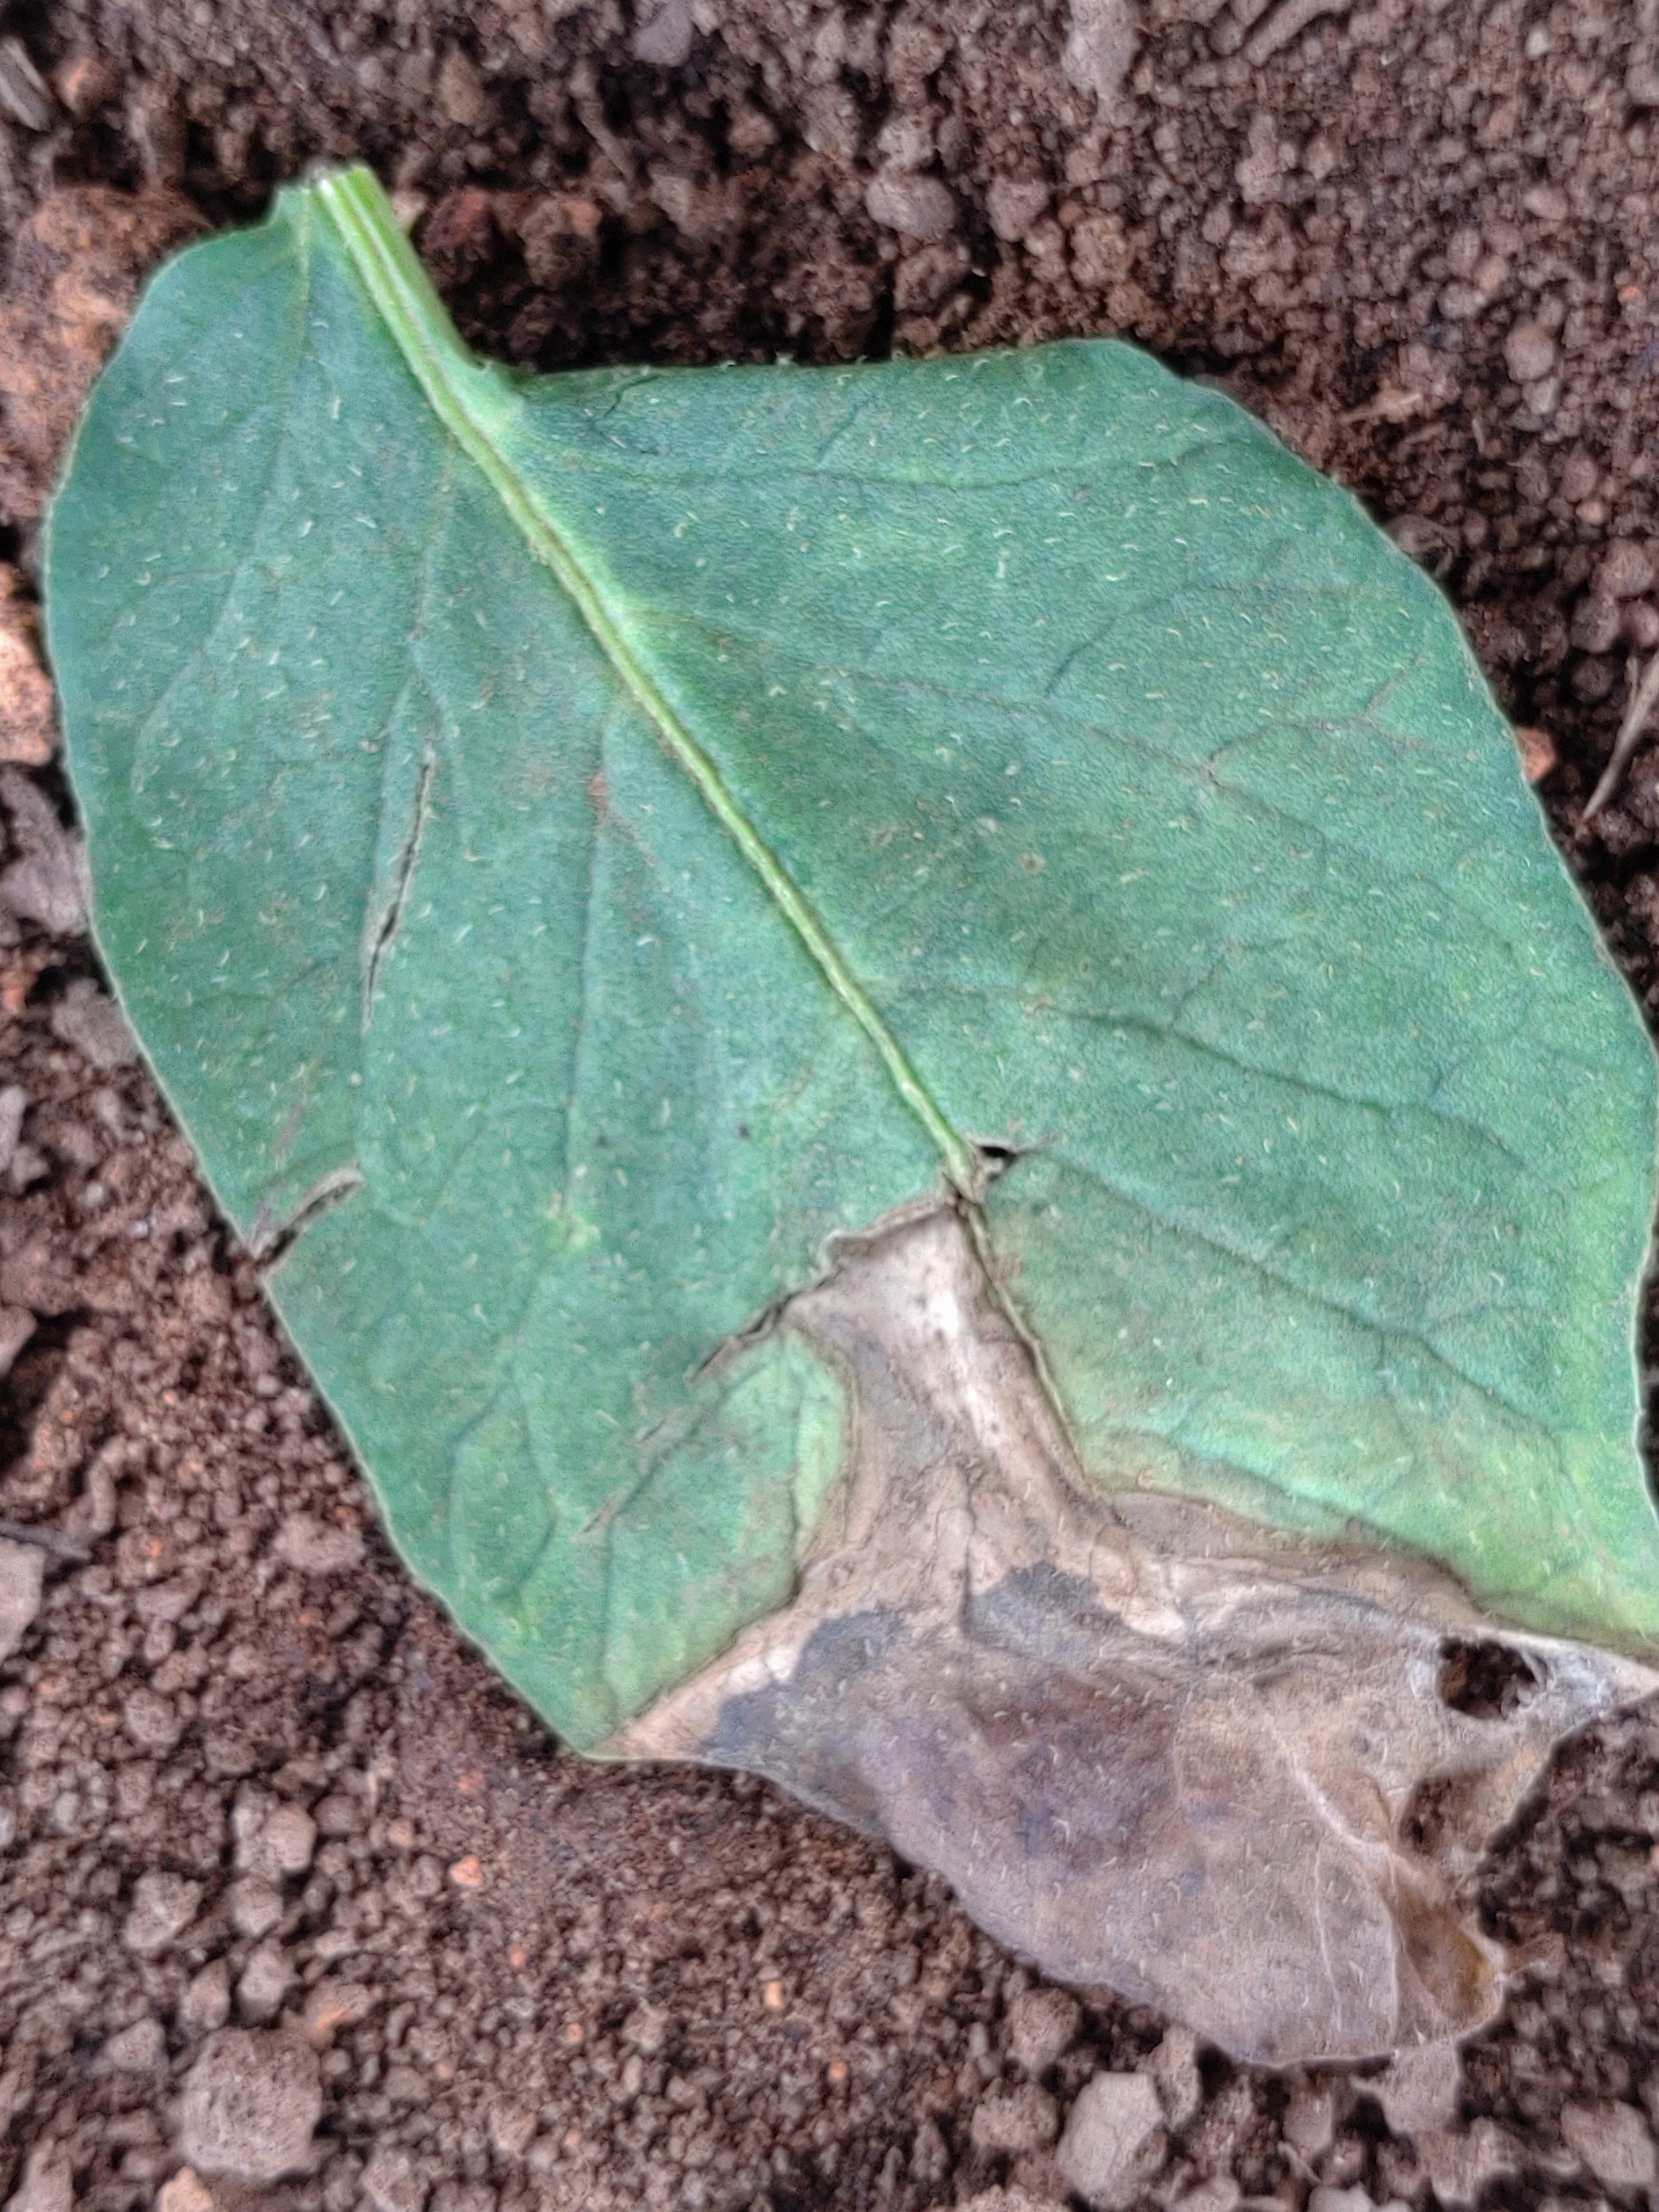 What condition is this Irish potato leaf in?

early blight
